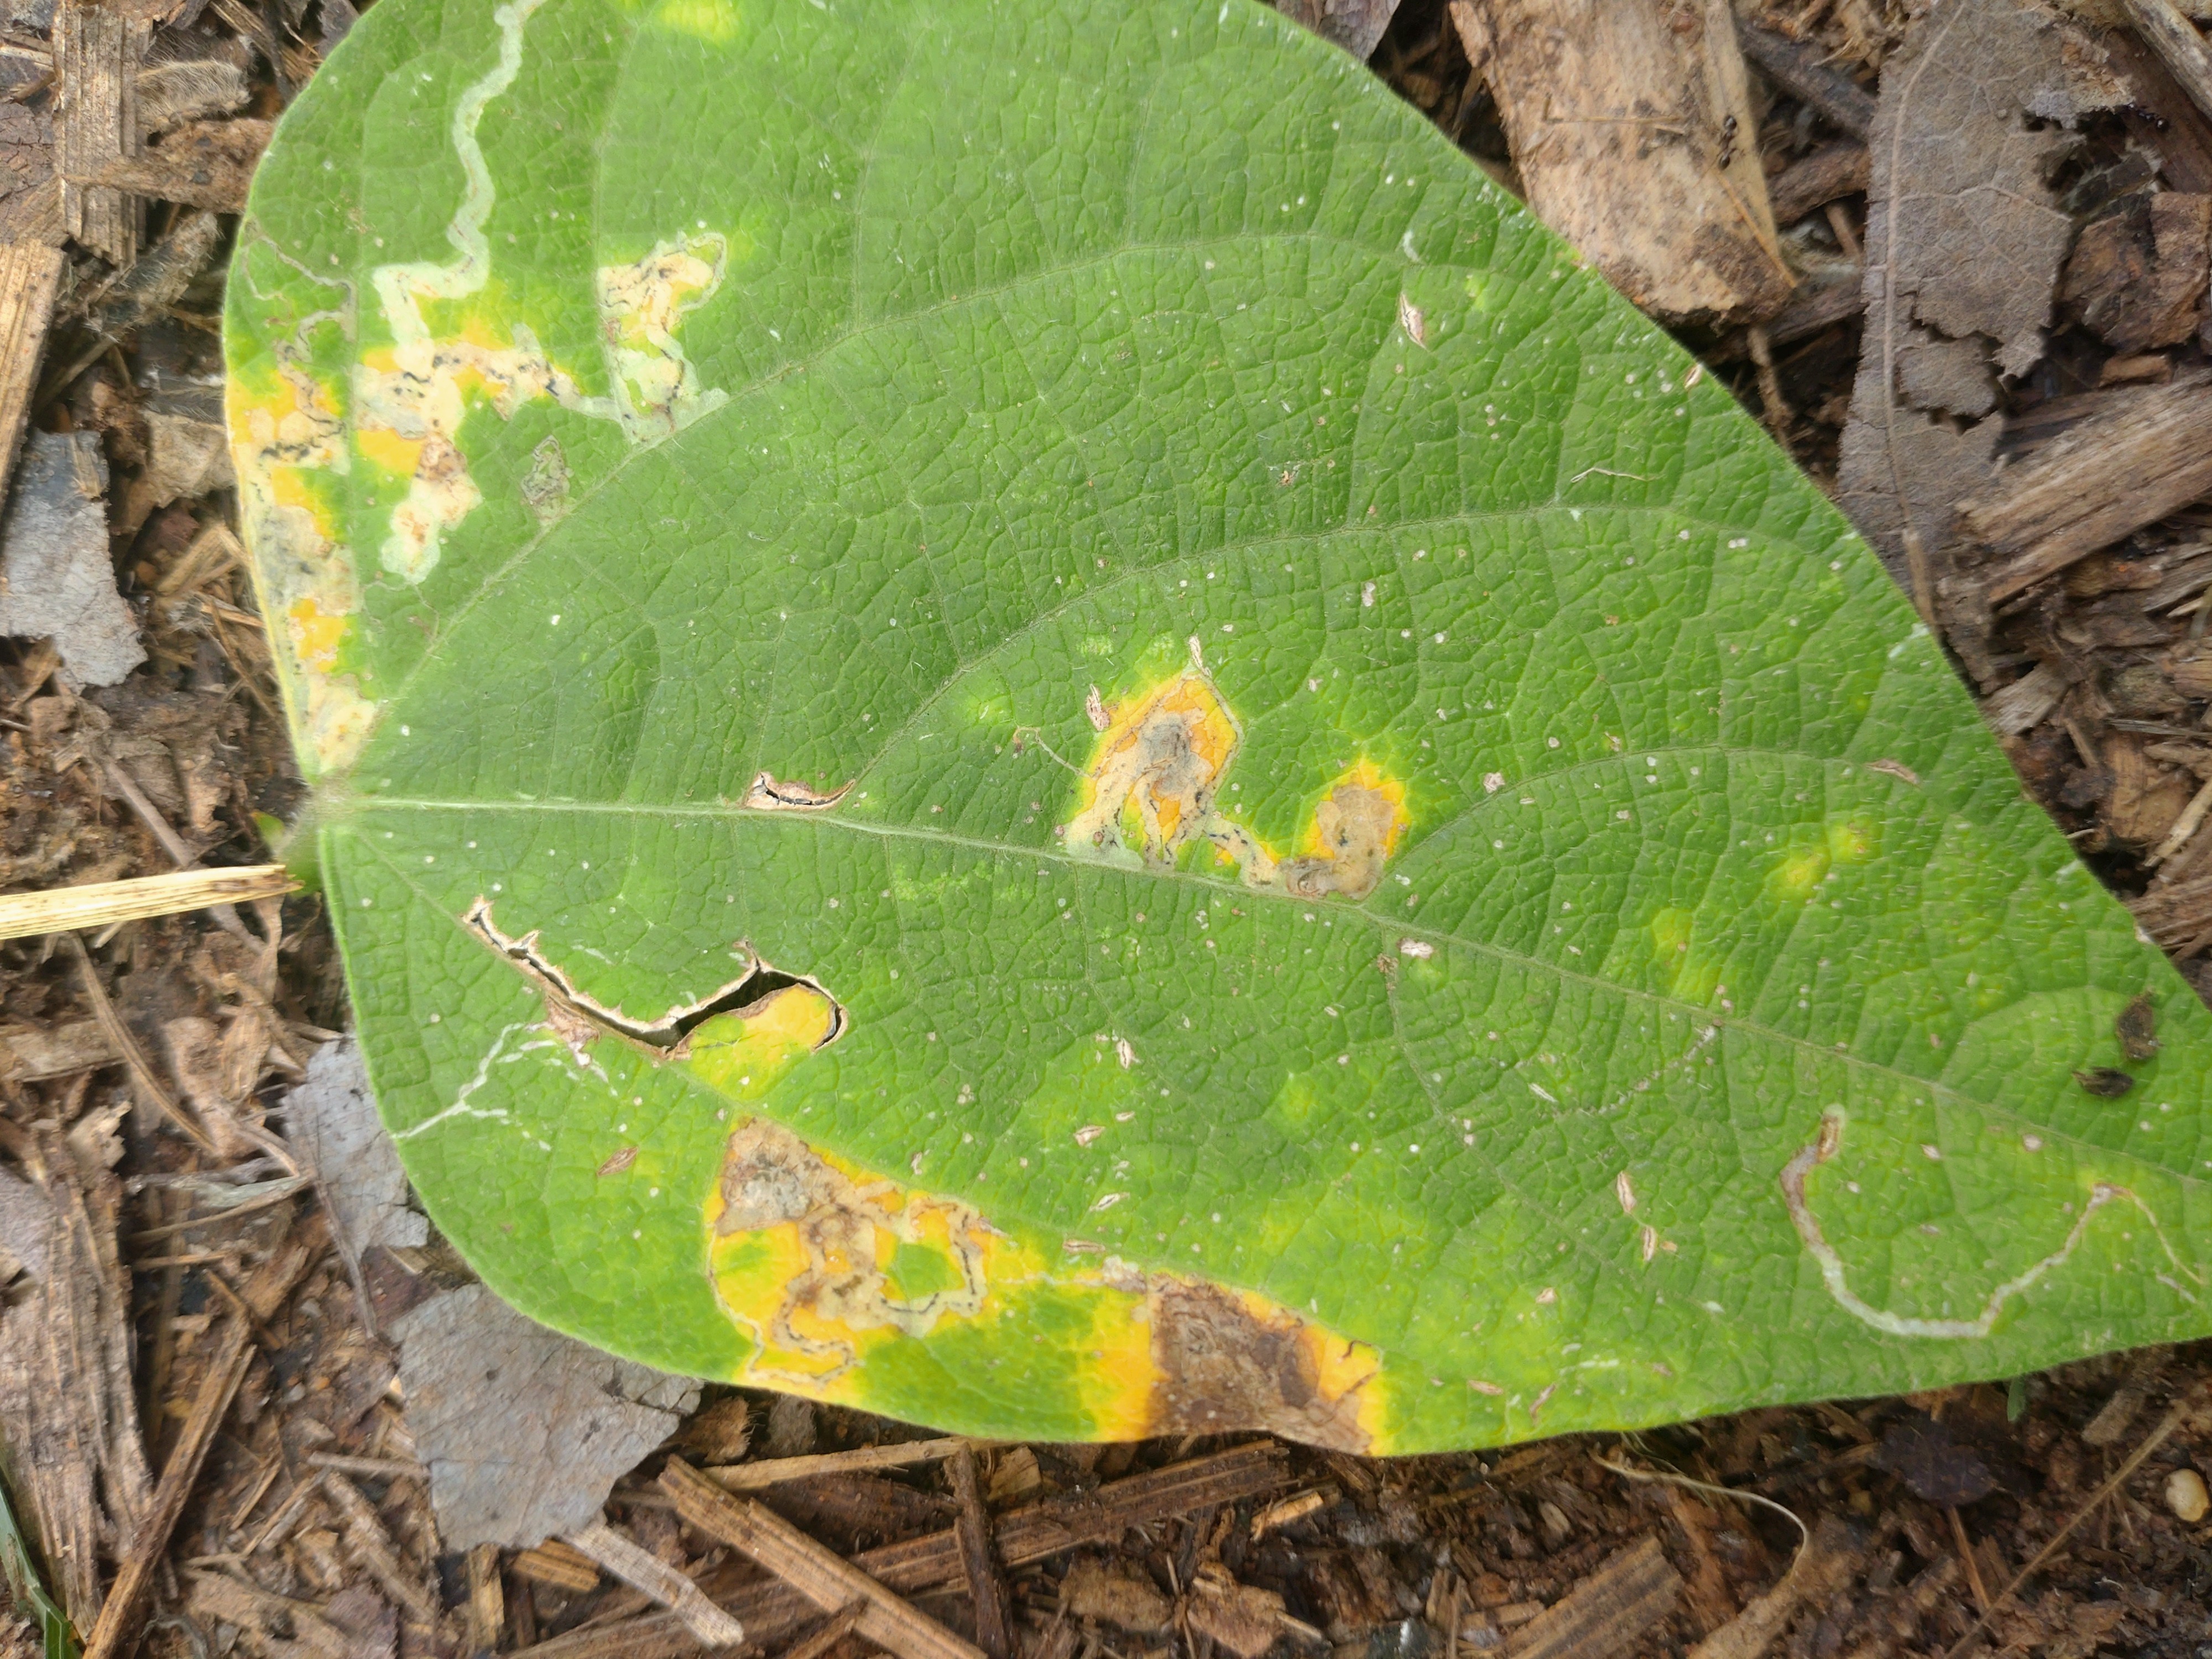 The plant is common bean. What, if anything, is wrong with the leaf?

rust
